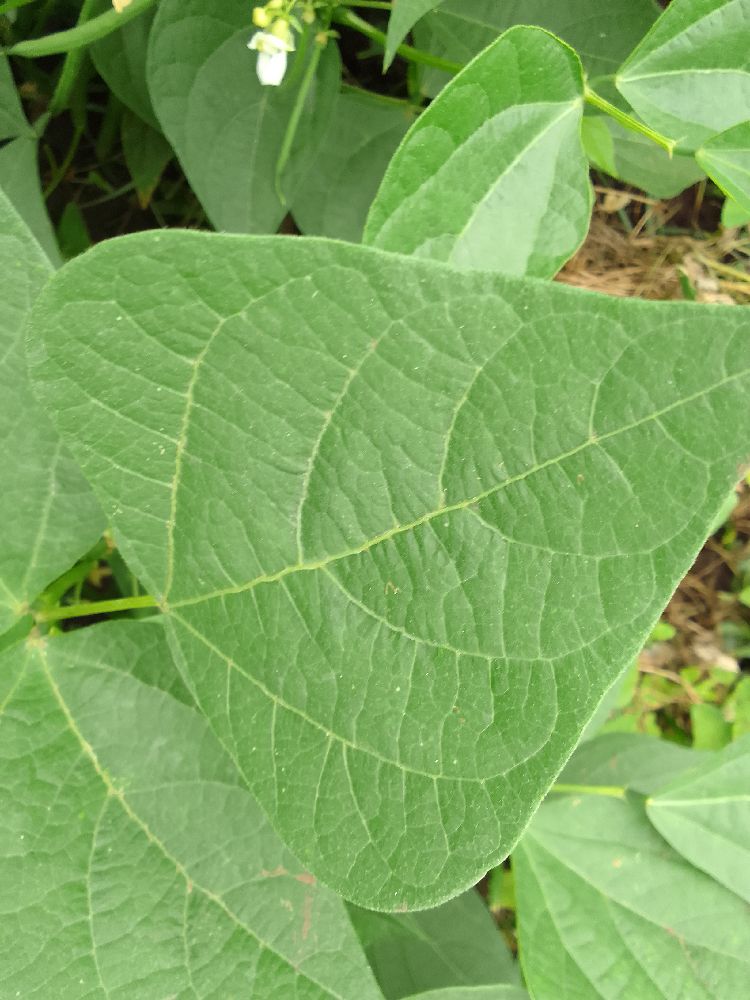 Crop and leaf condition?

common bean, healthy
